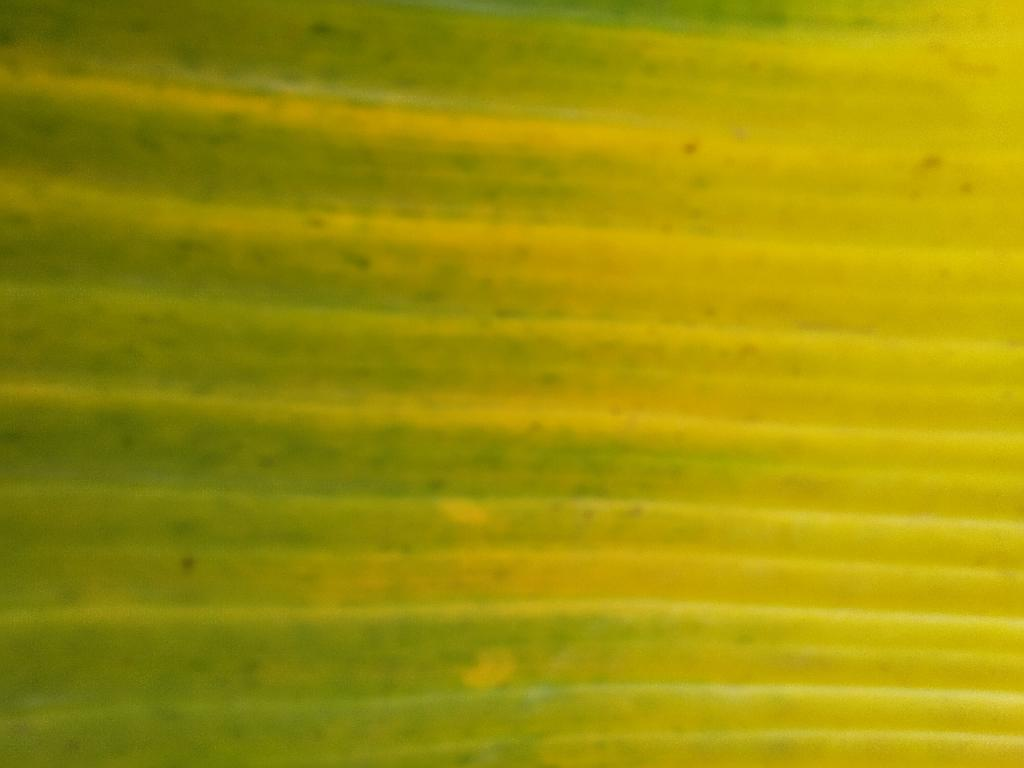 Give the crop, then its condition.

banana, fusarium wilt race 1
